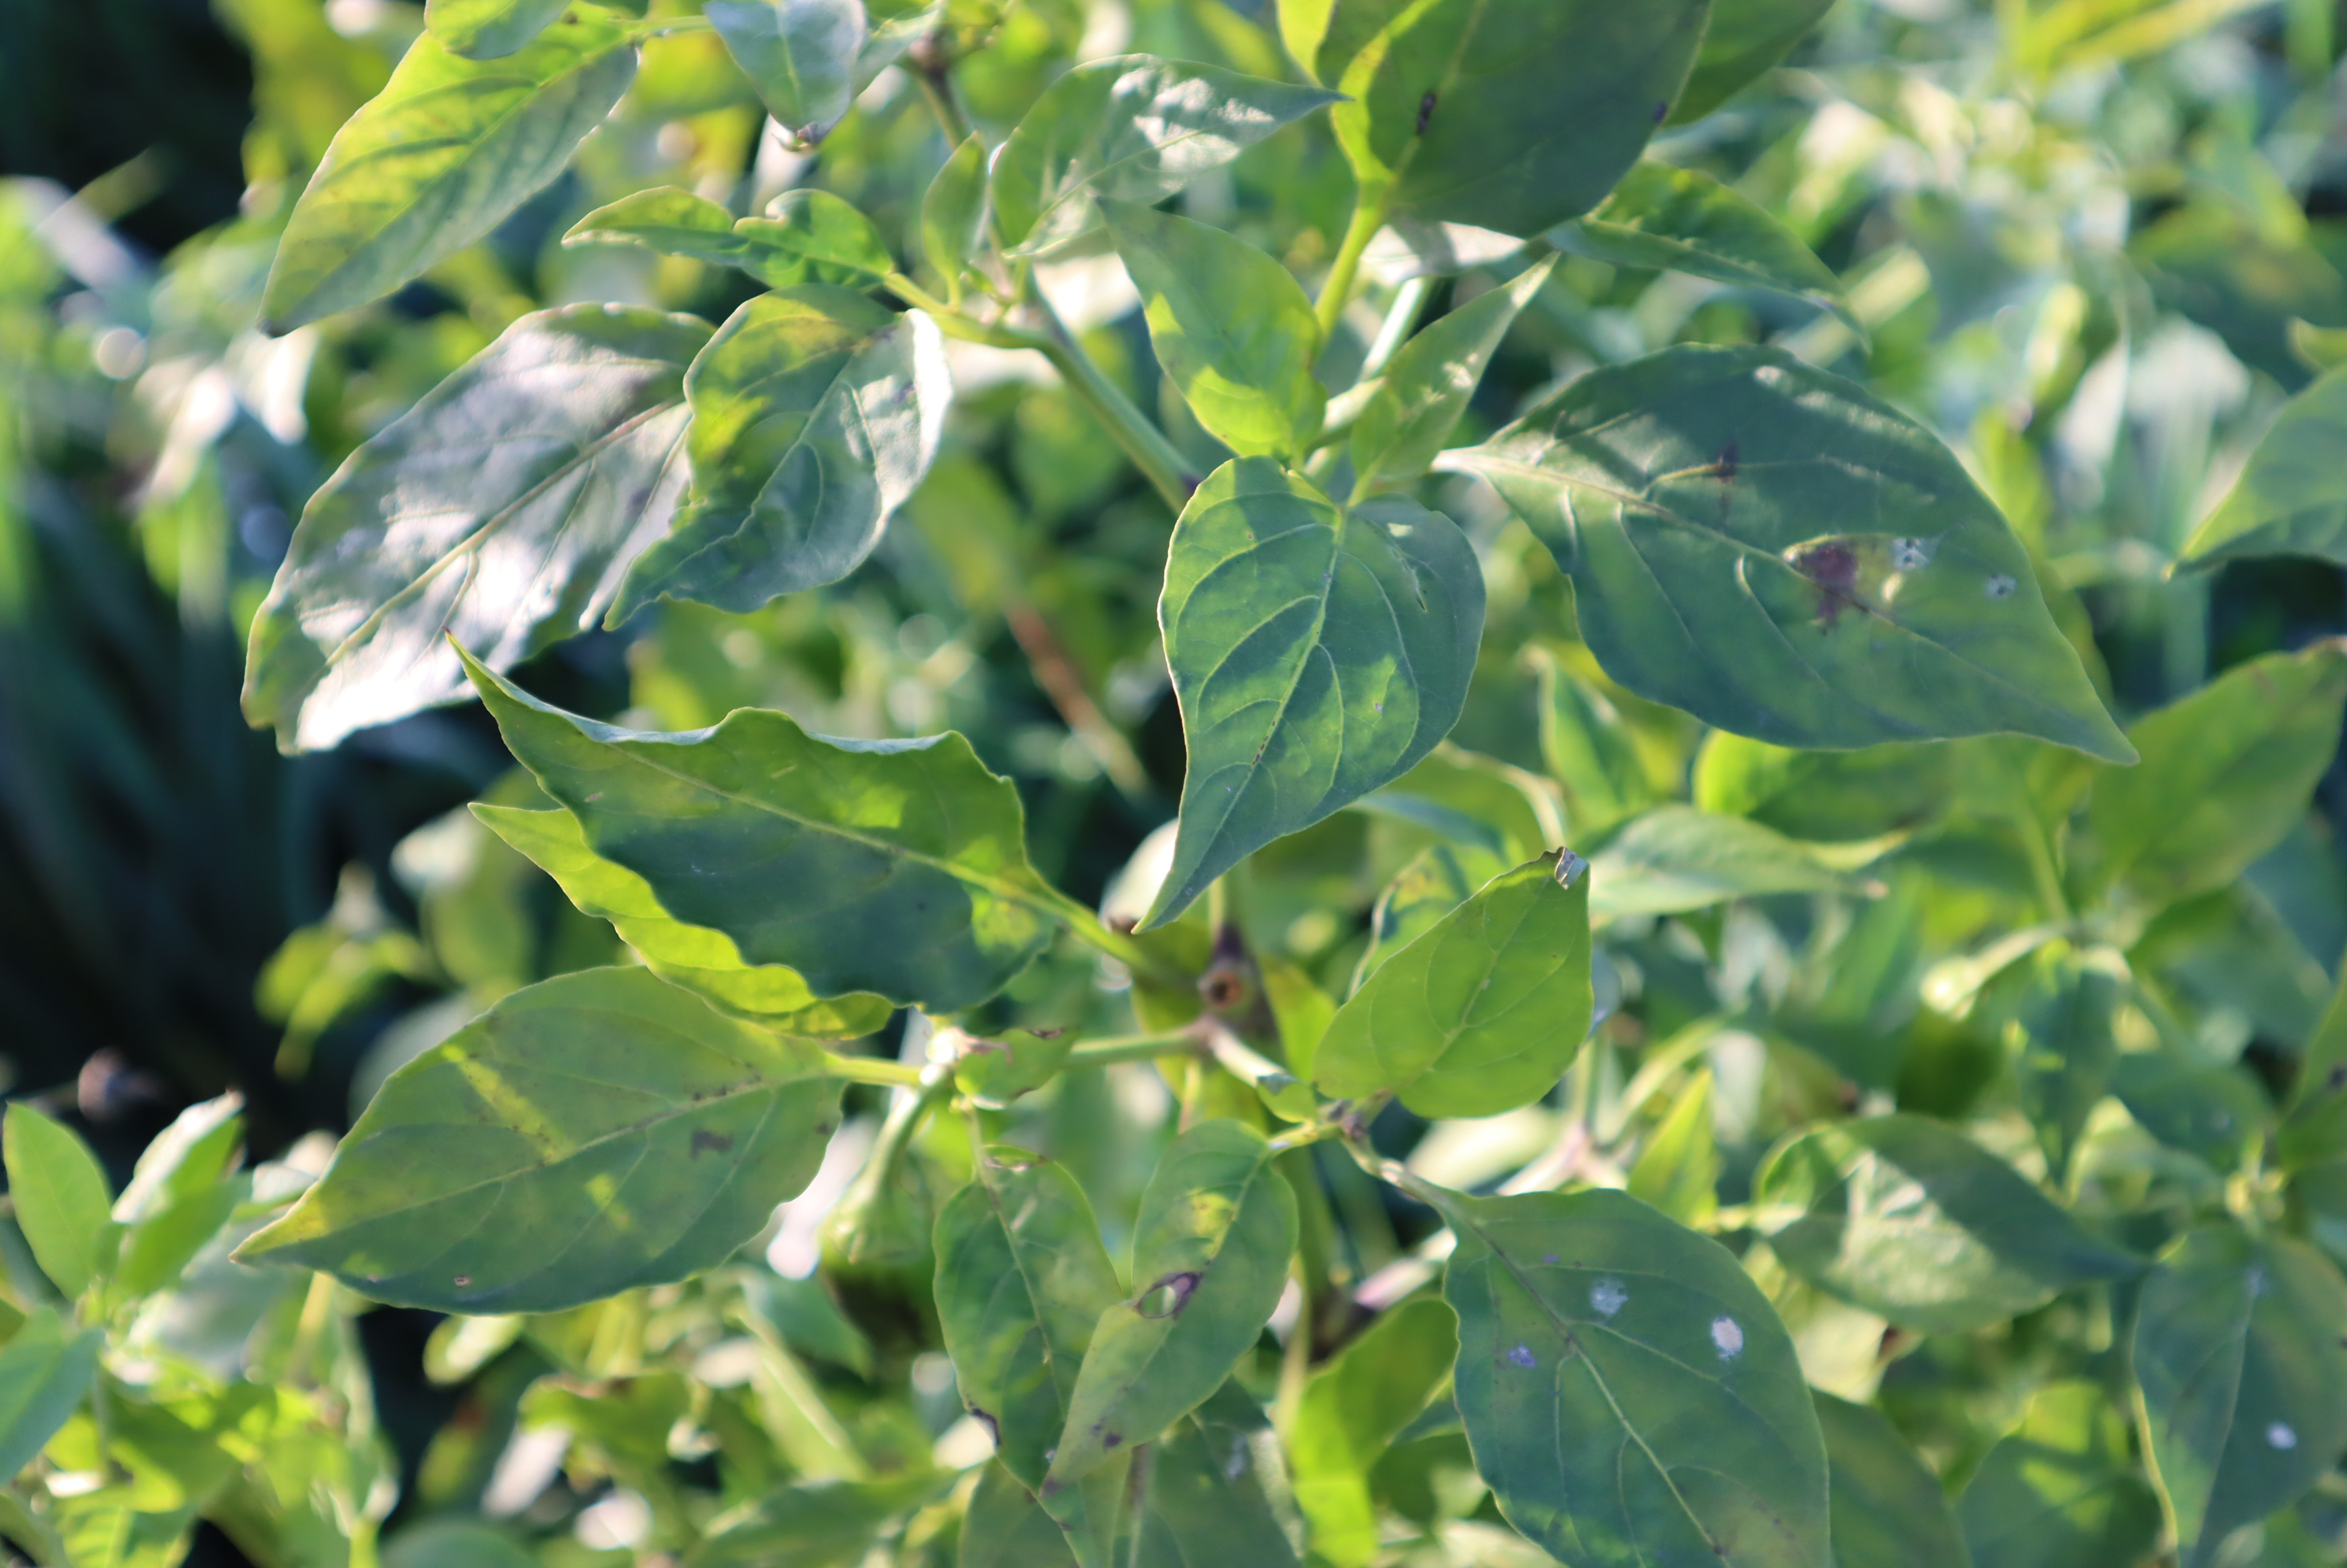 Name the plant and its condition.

chili pepper, bacterial spot
